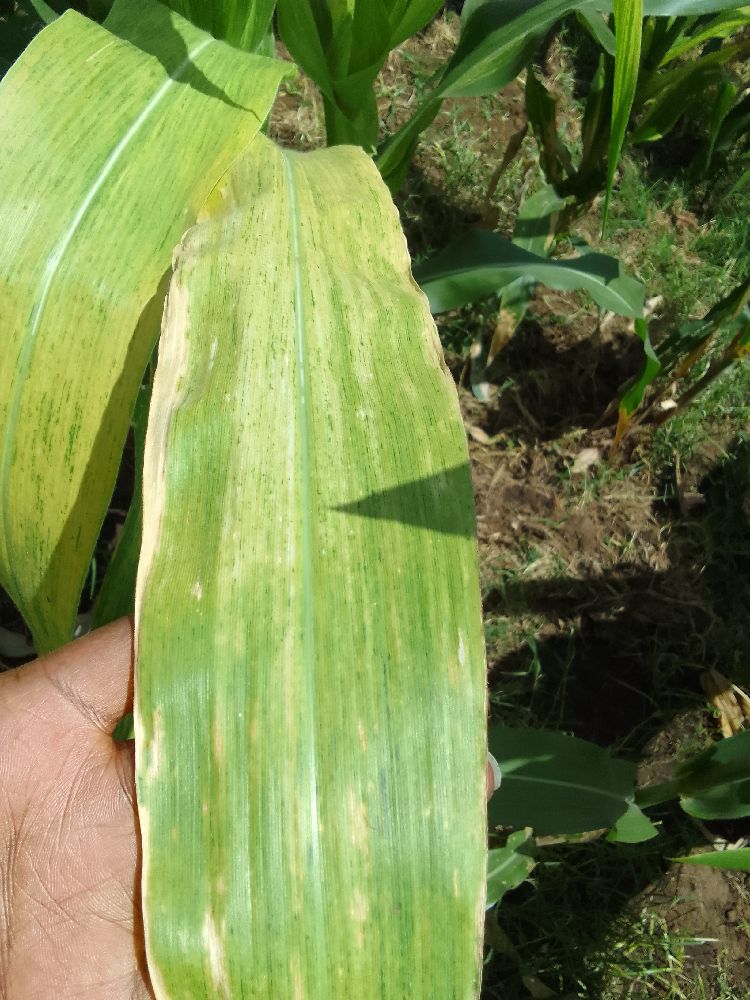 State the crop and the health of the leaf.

maize, maize lethal necrosis
